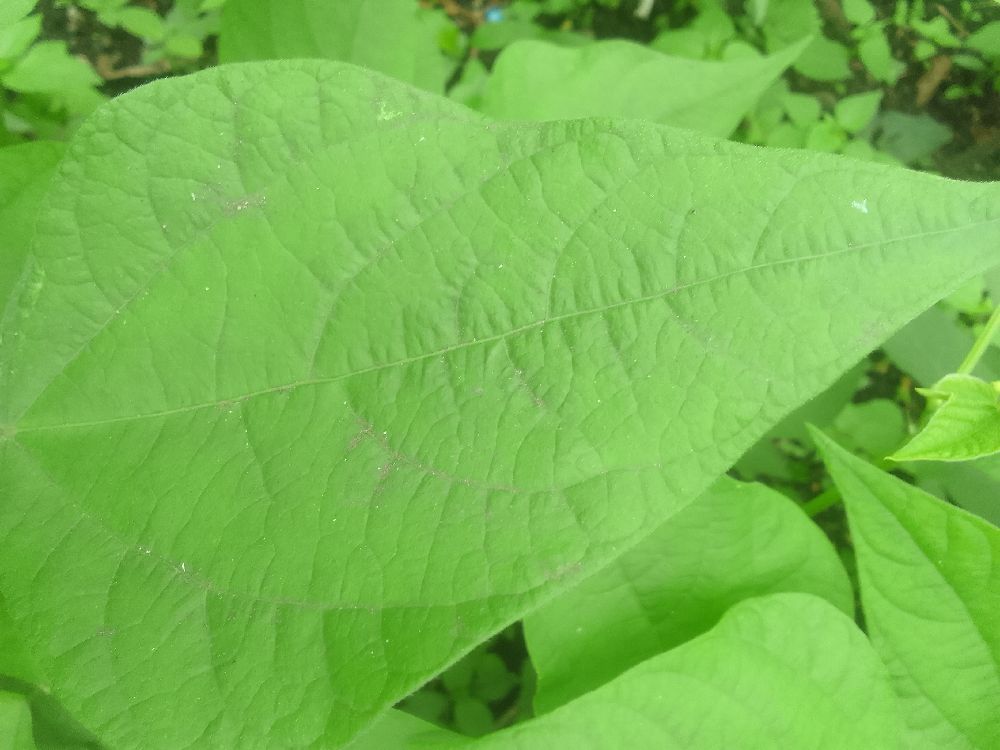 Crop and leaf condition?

common bean, healthy
